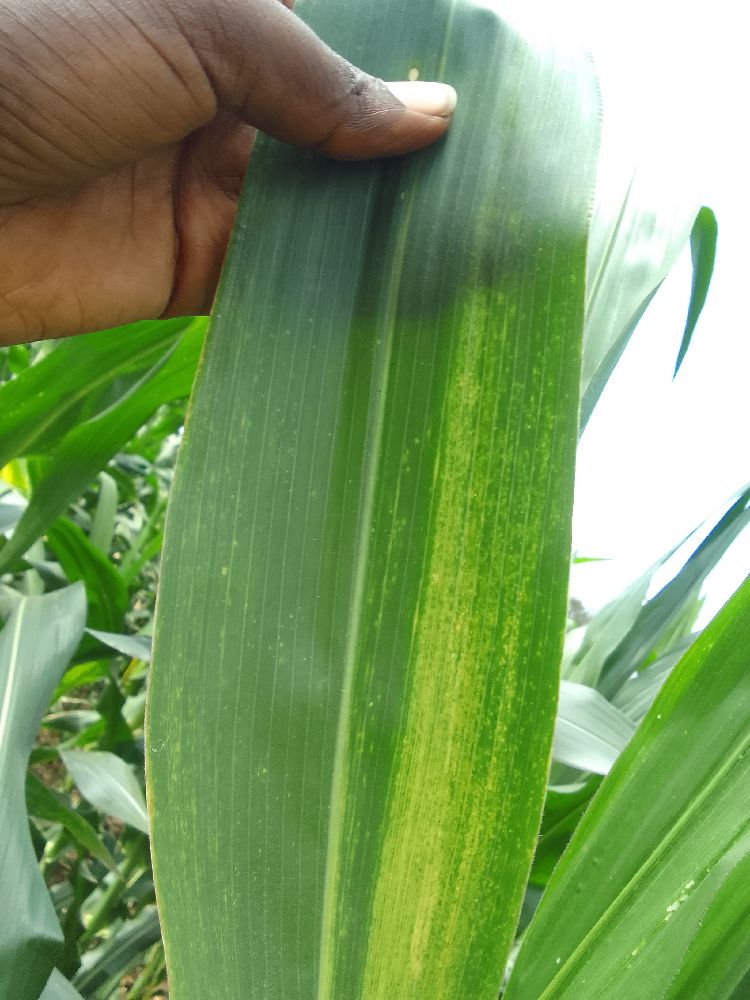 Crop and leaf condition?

maize, maize lethal necrosis
